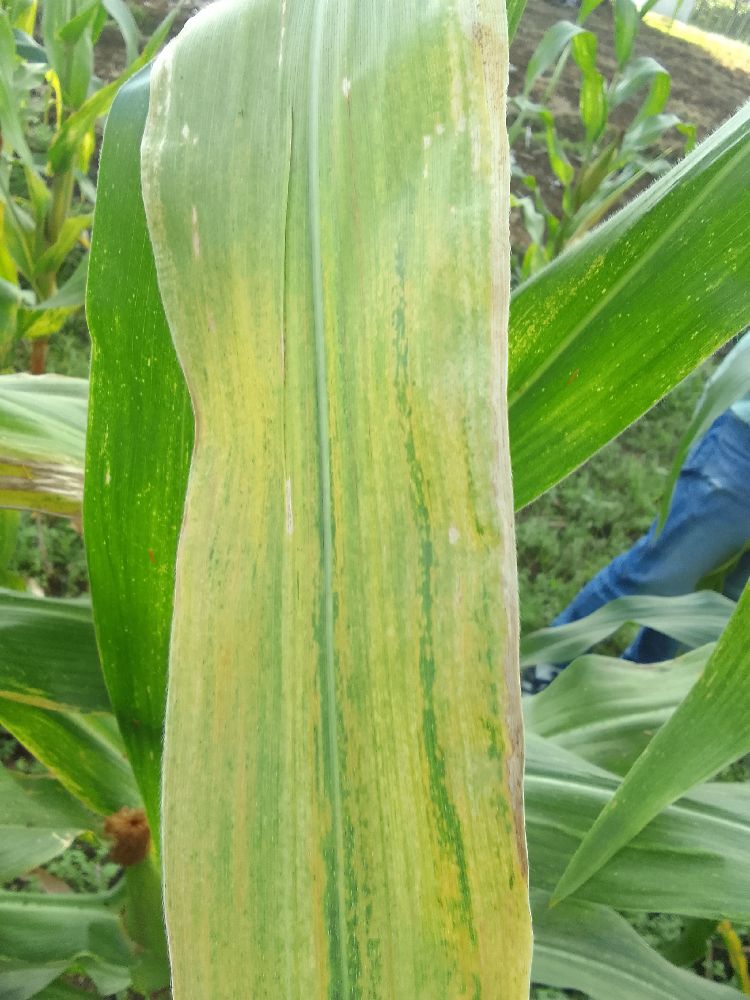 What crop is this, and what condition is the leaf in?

maize, maize lethal necrosis
